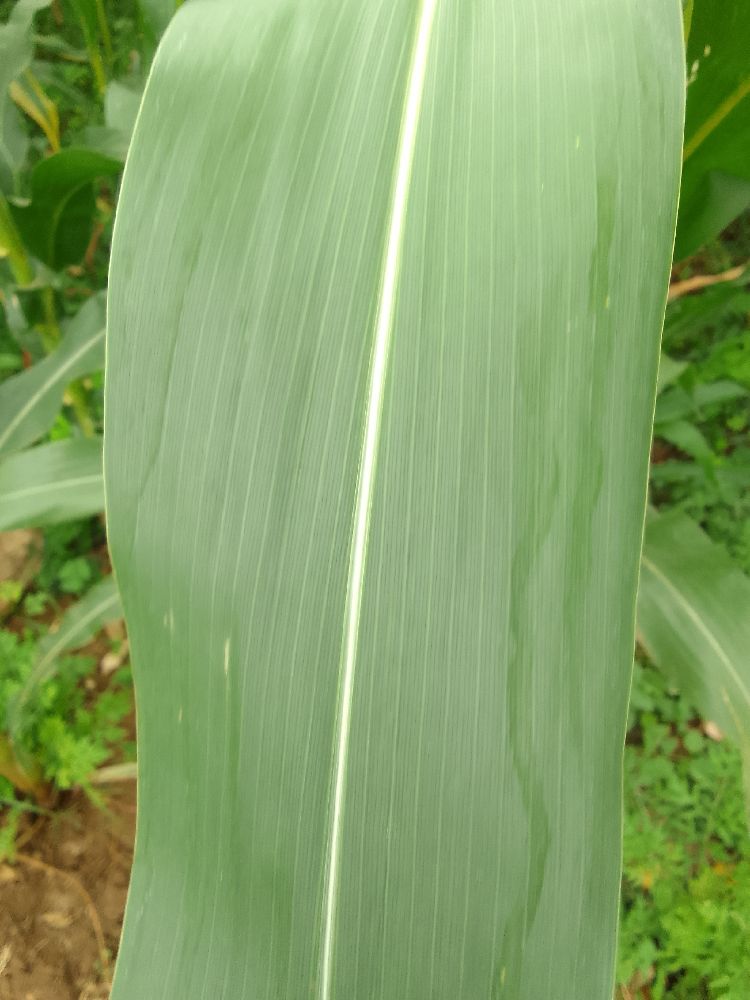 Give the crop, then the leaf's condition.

common bean, healthy
